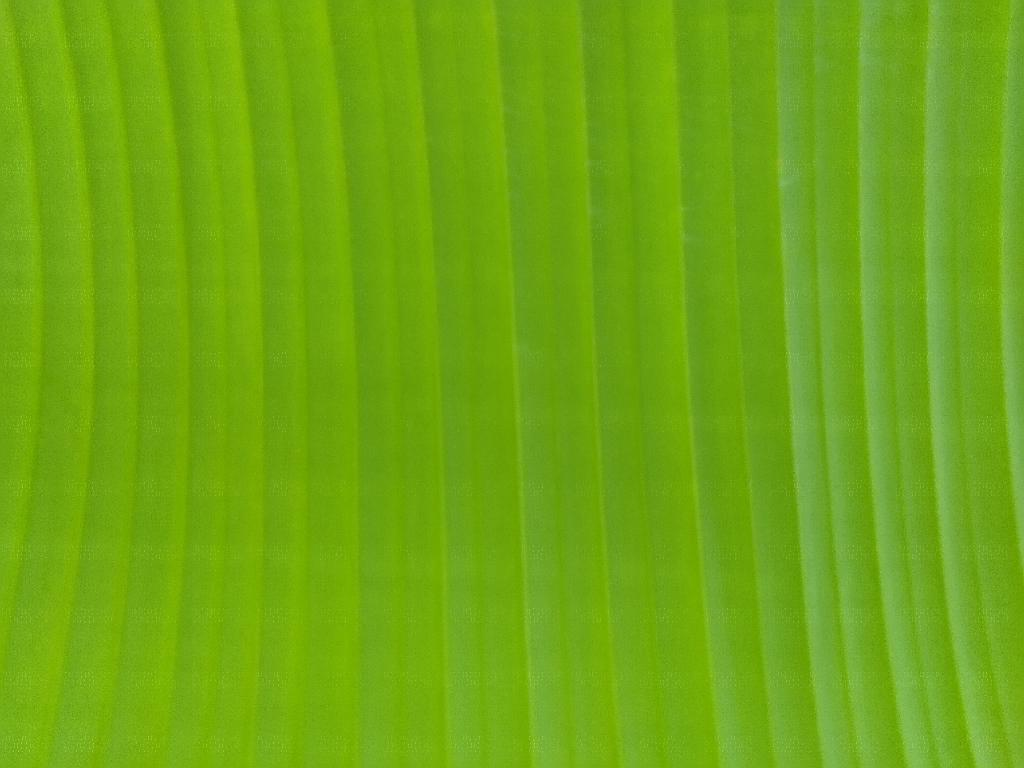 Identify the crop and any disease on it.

banana, healthy
